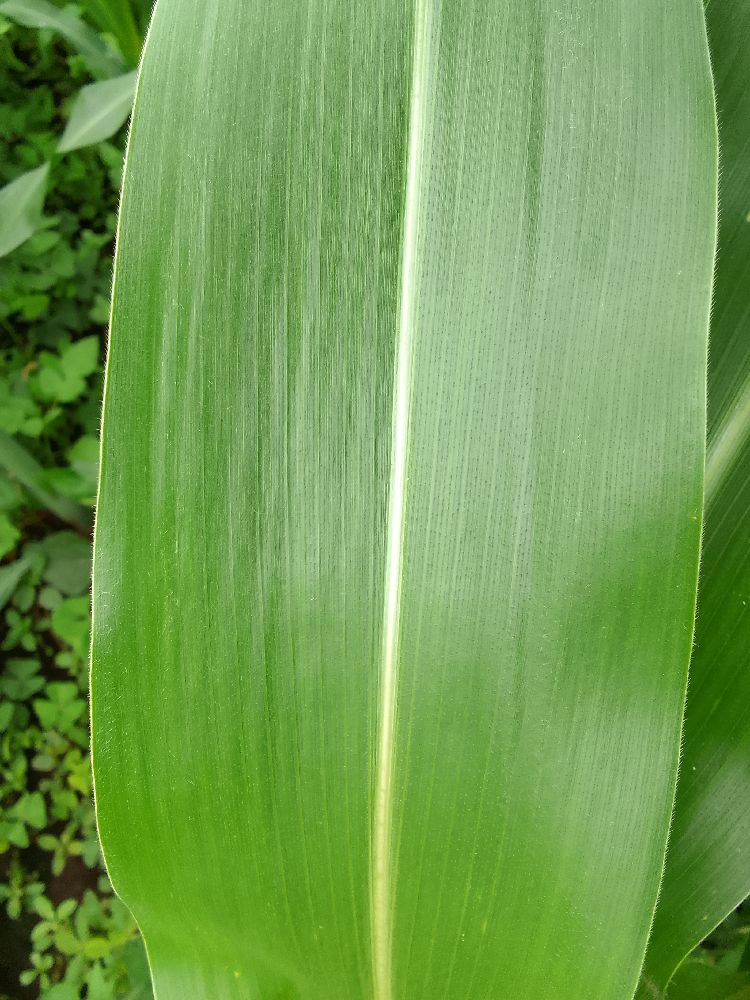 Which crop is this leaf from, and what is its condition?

maize, healthy
